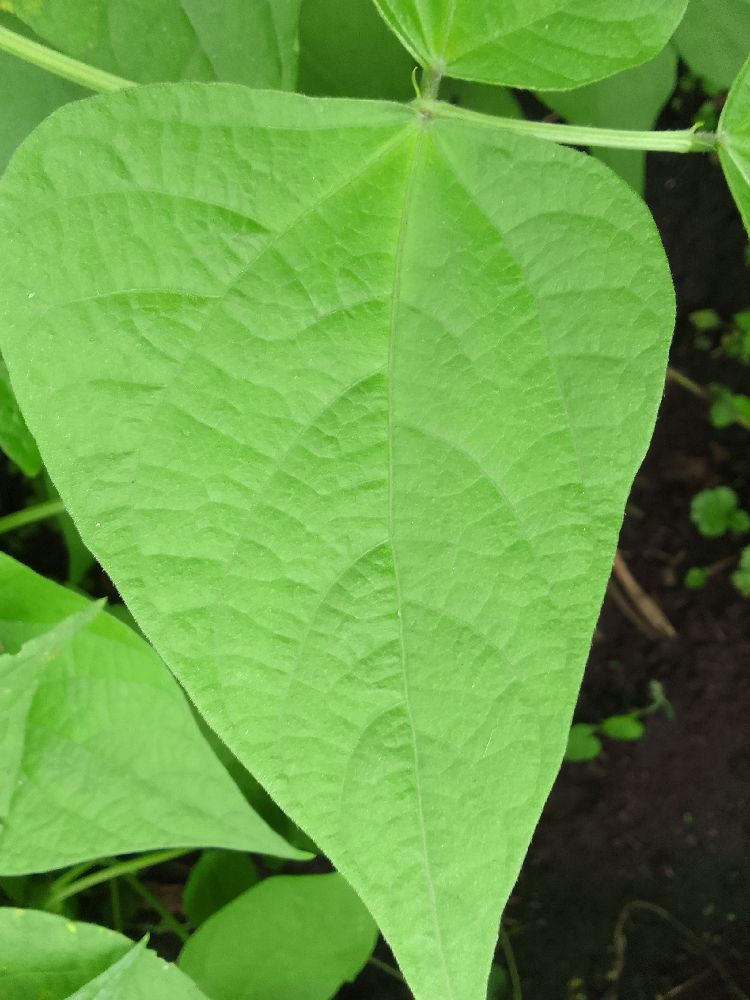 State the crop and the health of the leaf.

common bean, healthy
